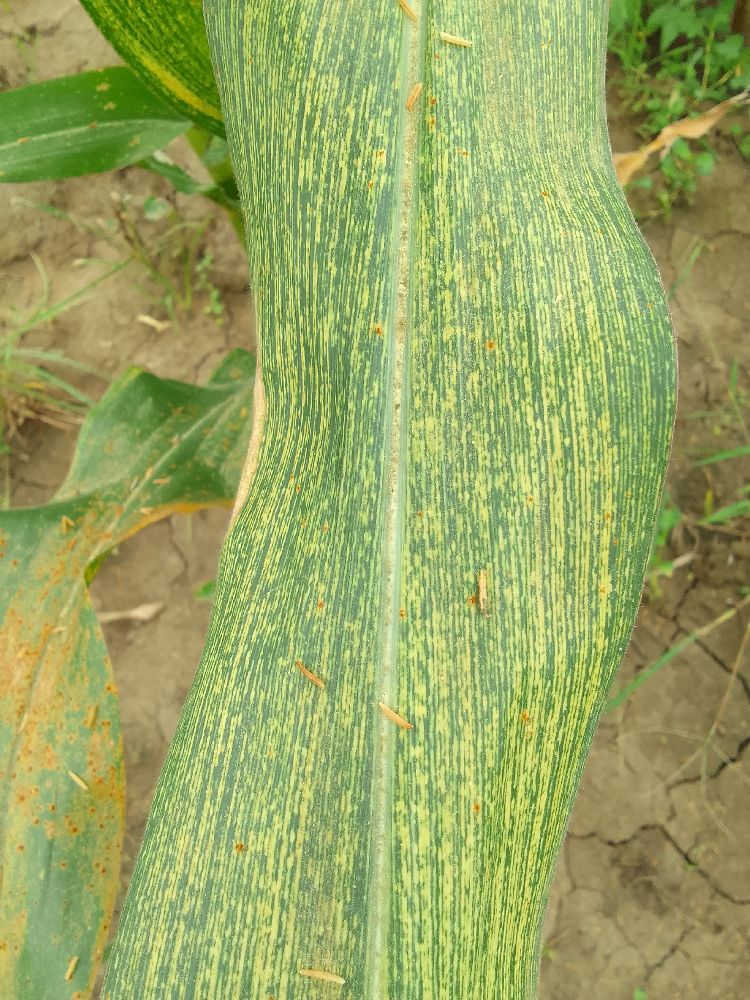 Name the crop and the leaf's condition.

maize, maize streak virus
